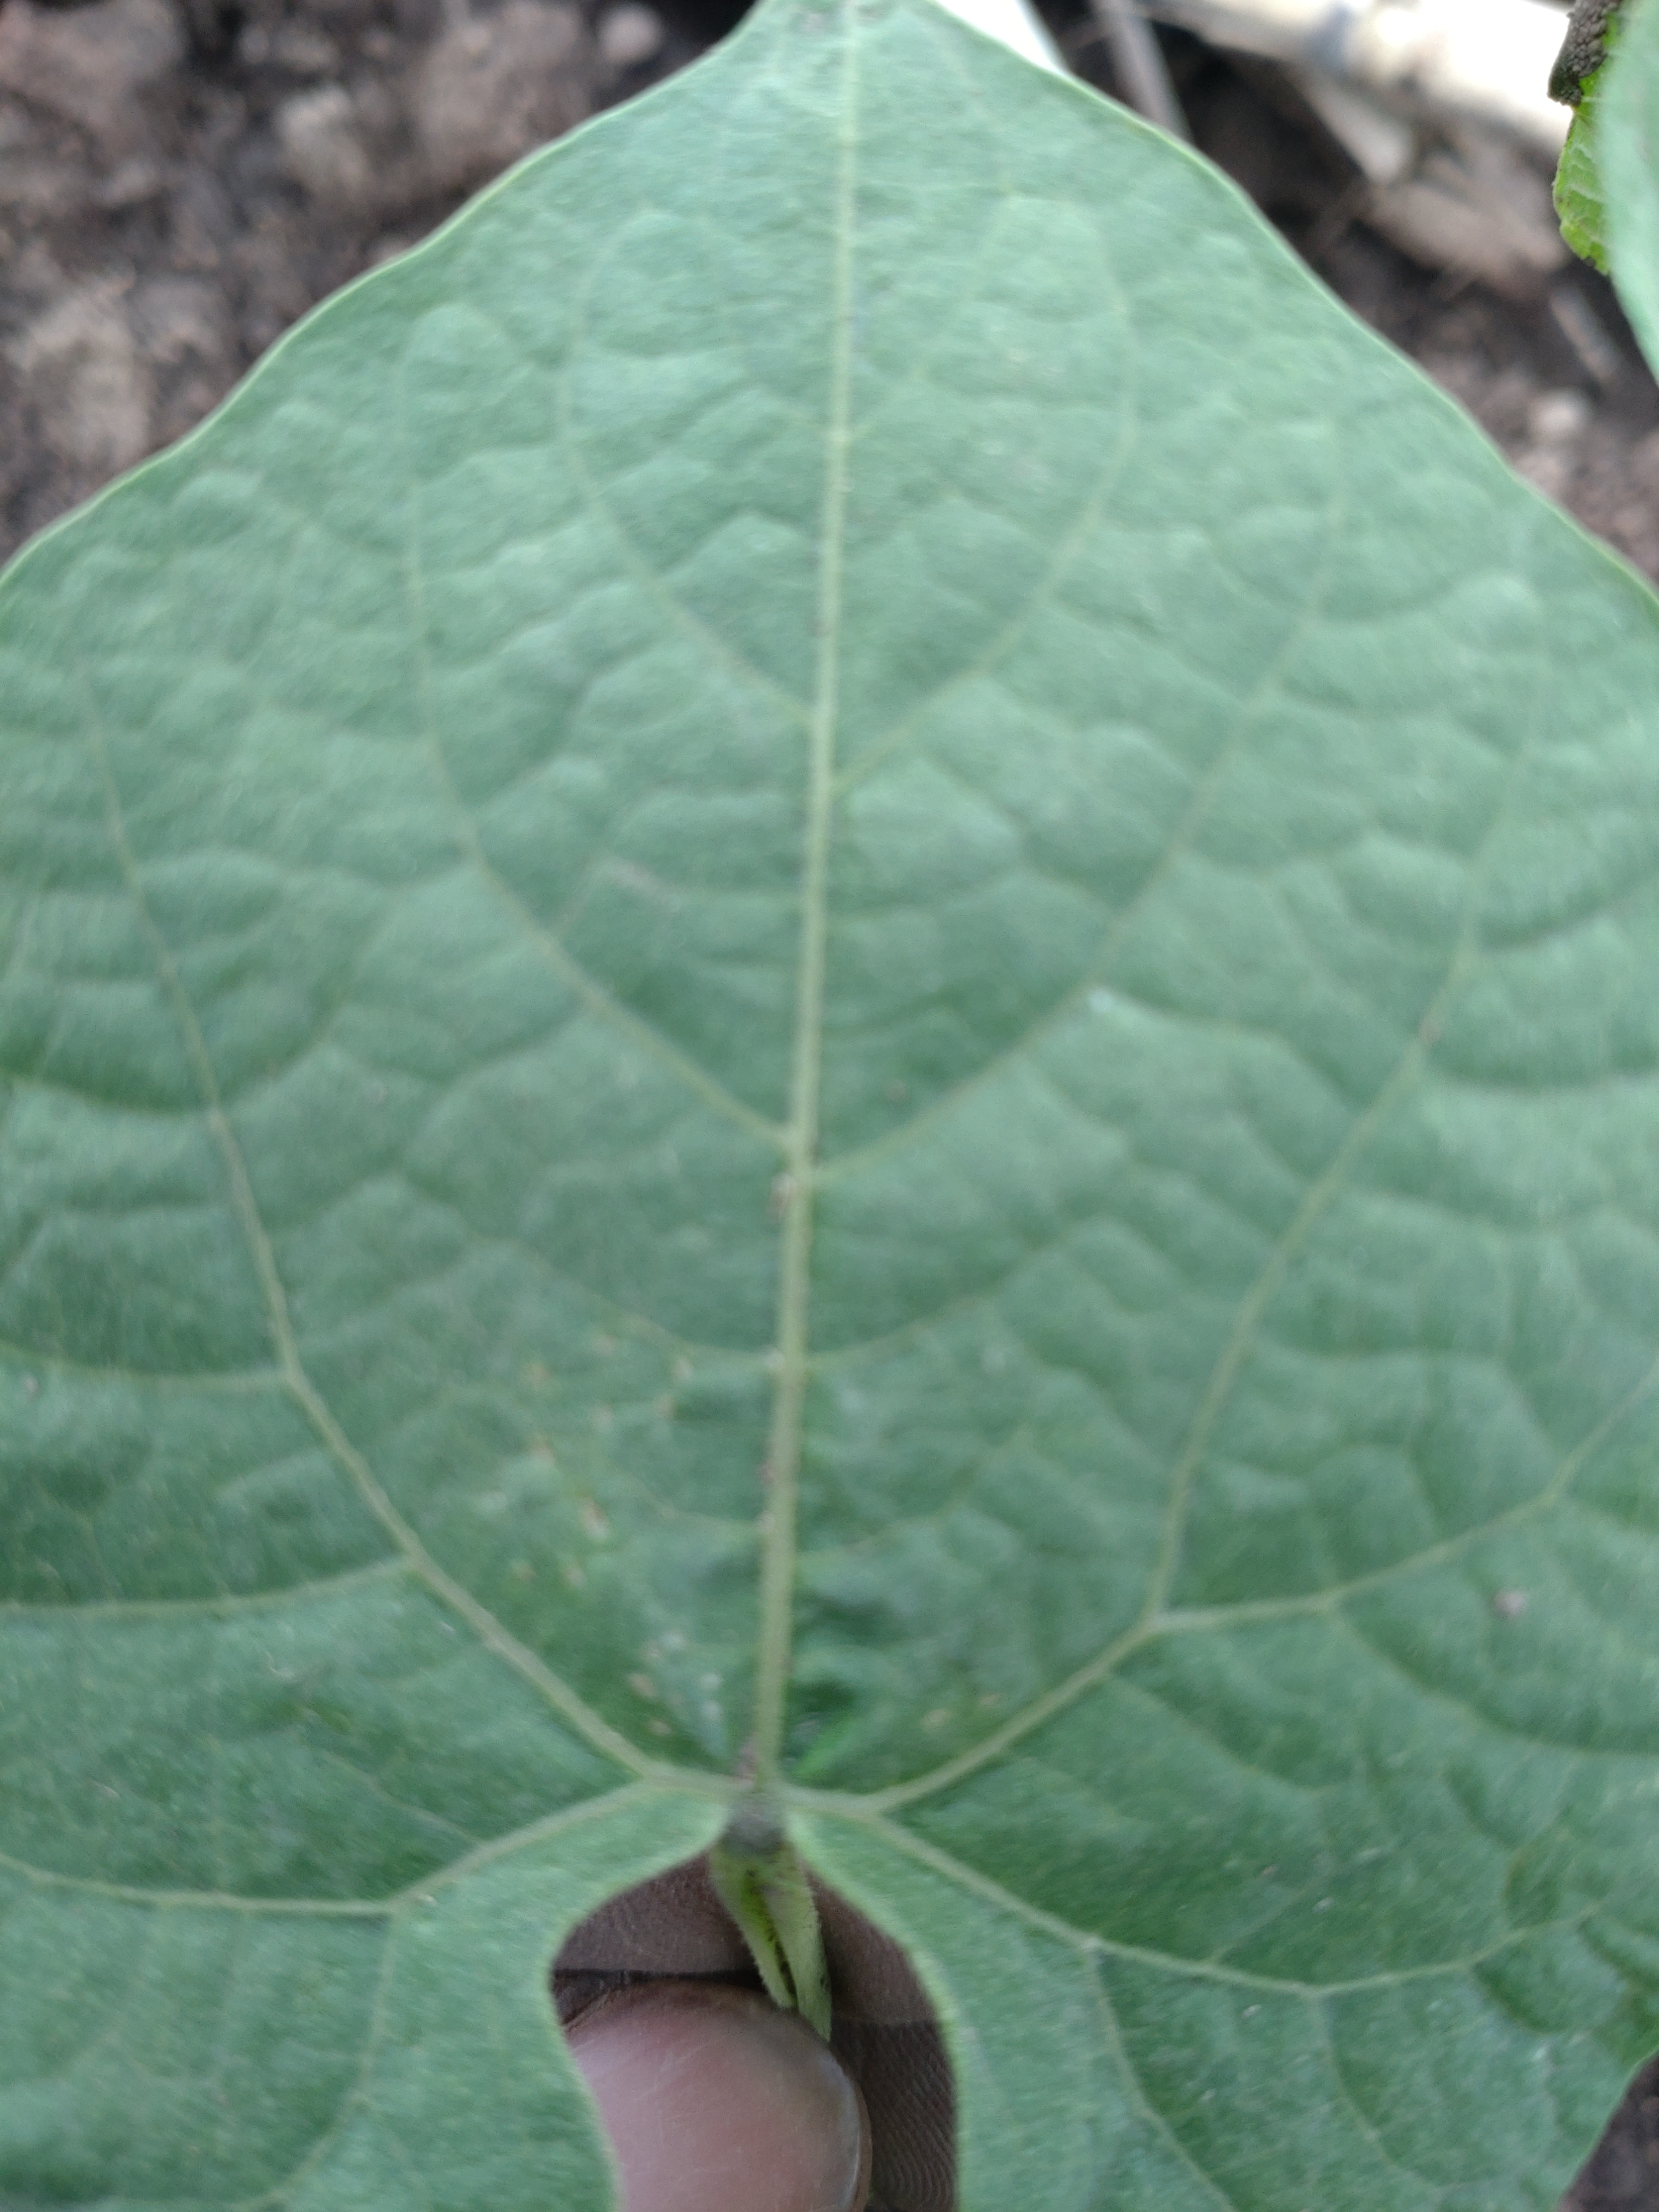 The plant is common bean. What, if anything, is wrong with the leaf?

healthy
